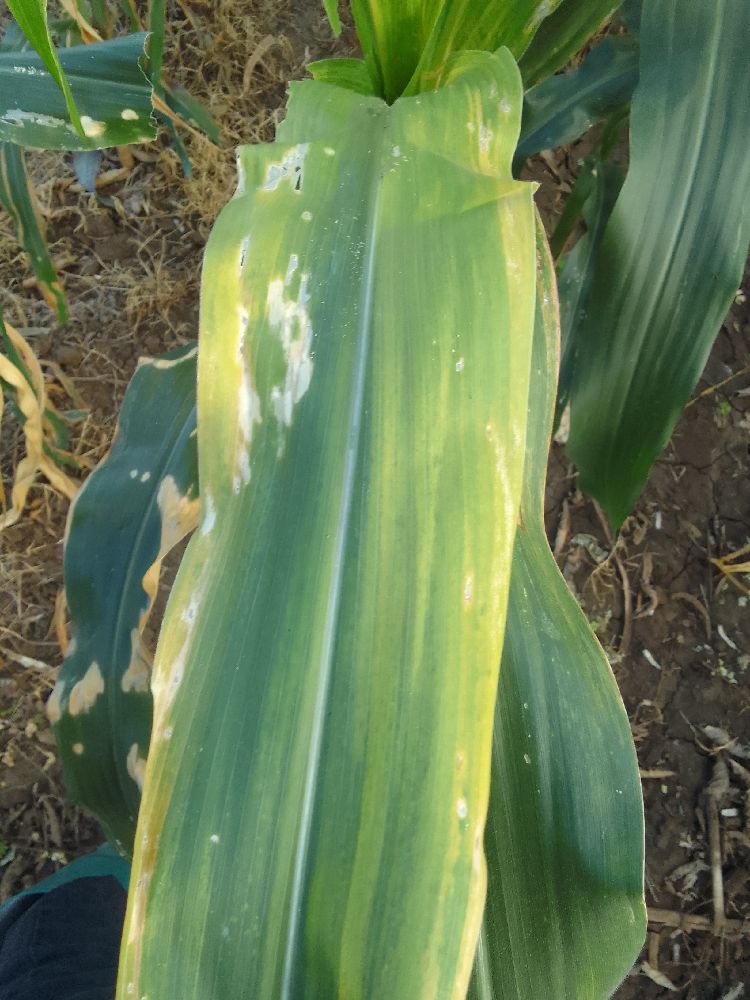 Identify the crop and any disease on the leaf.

maize, maize lethal necrosis
